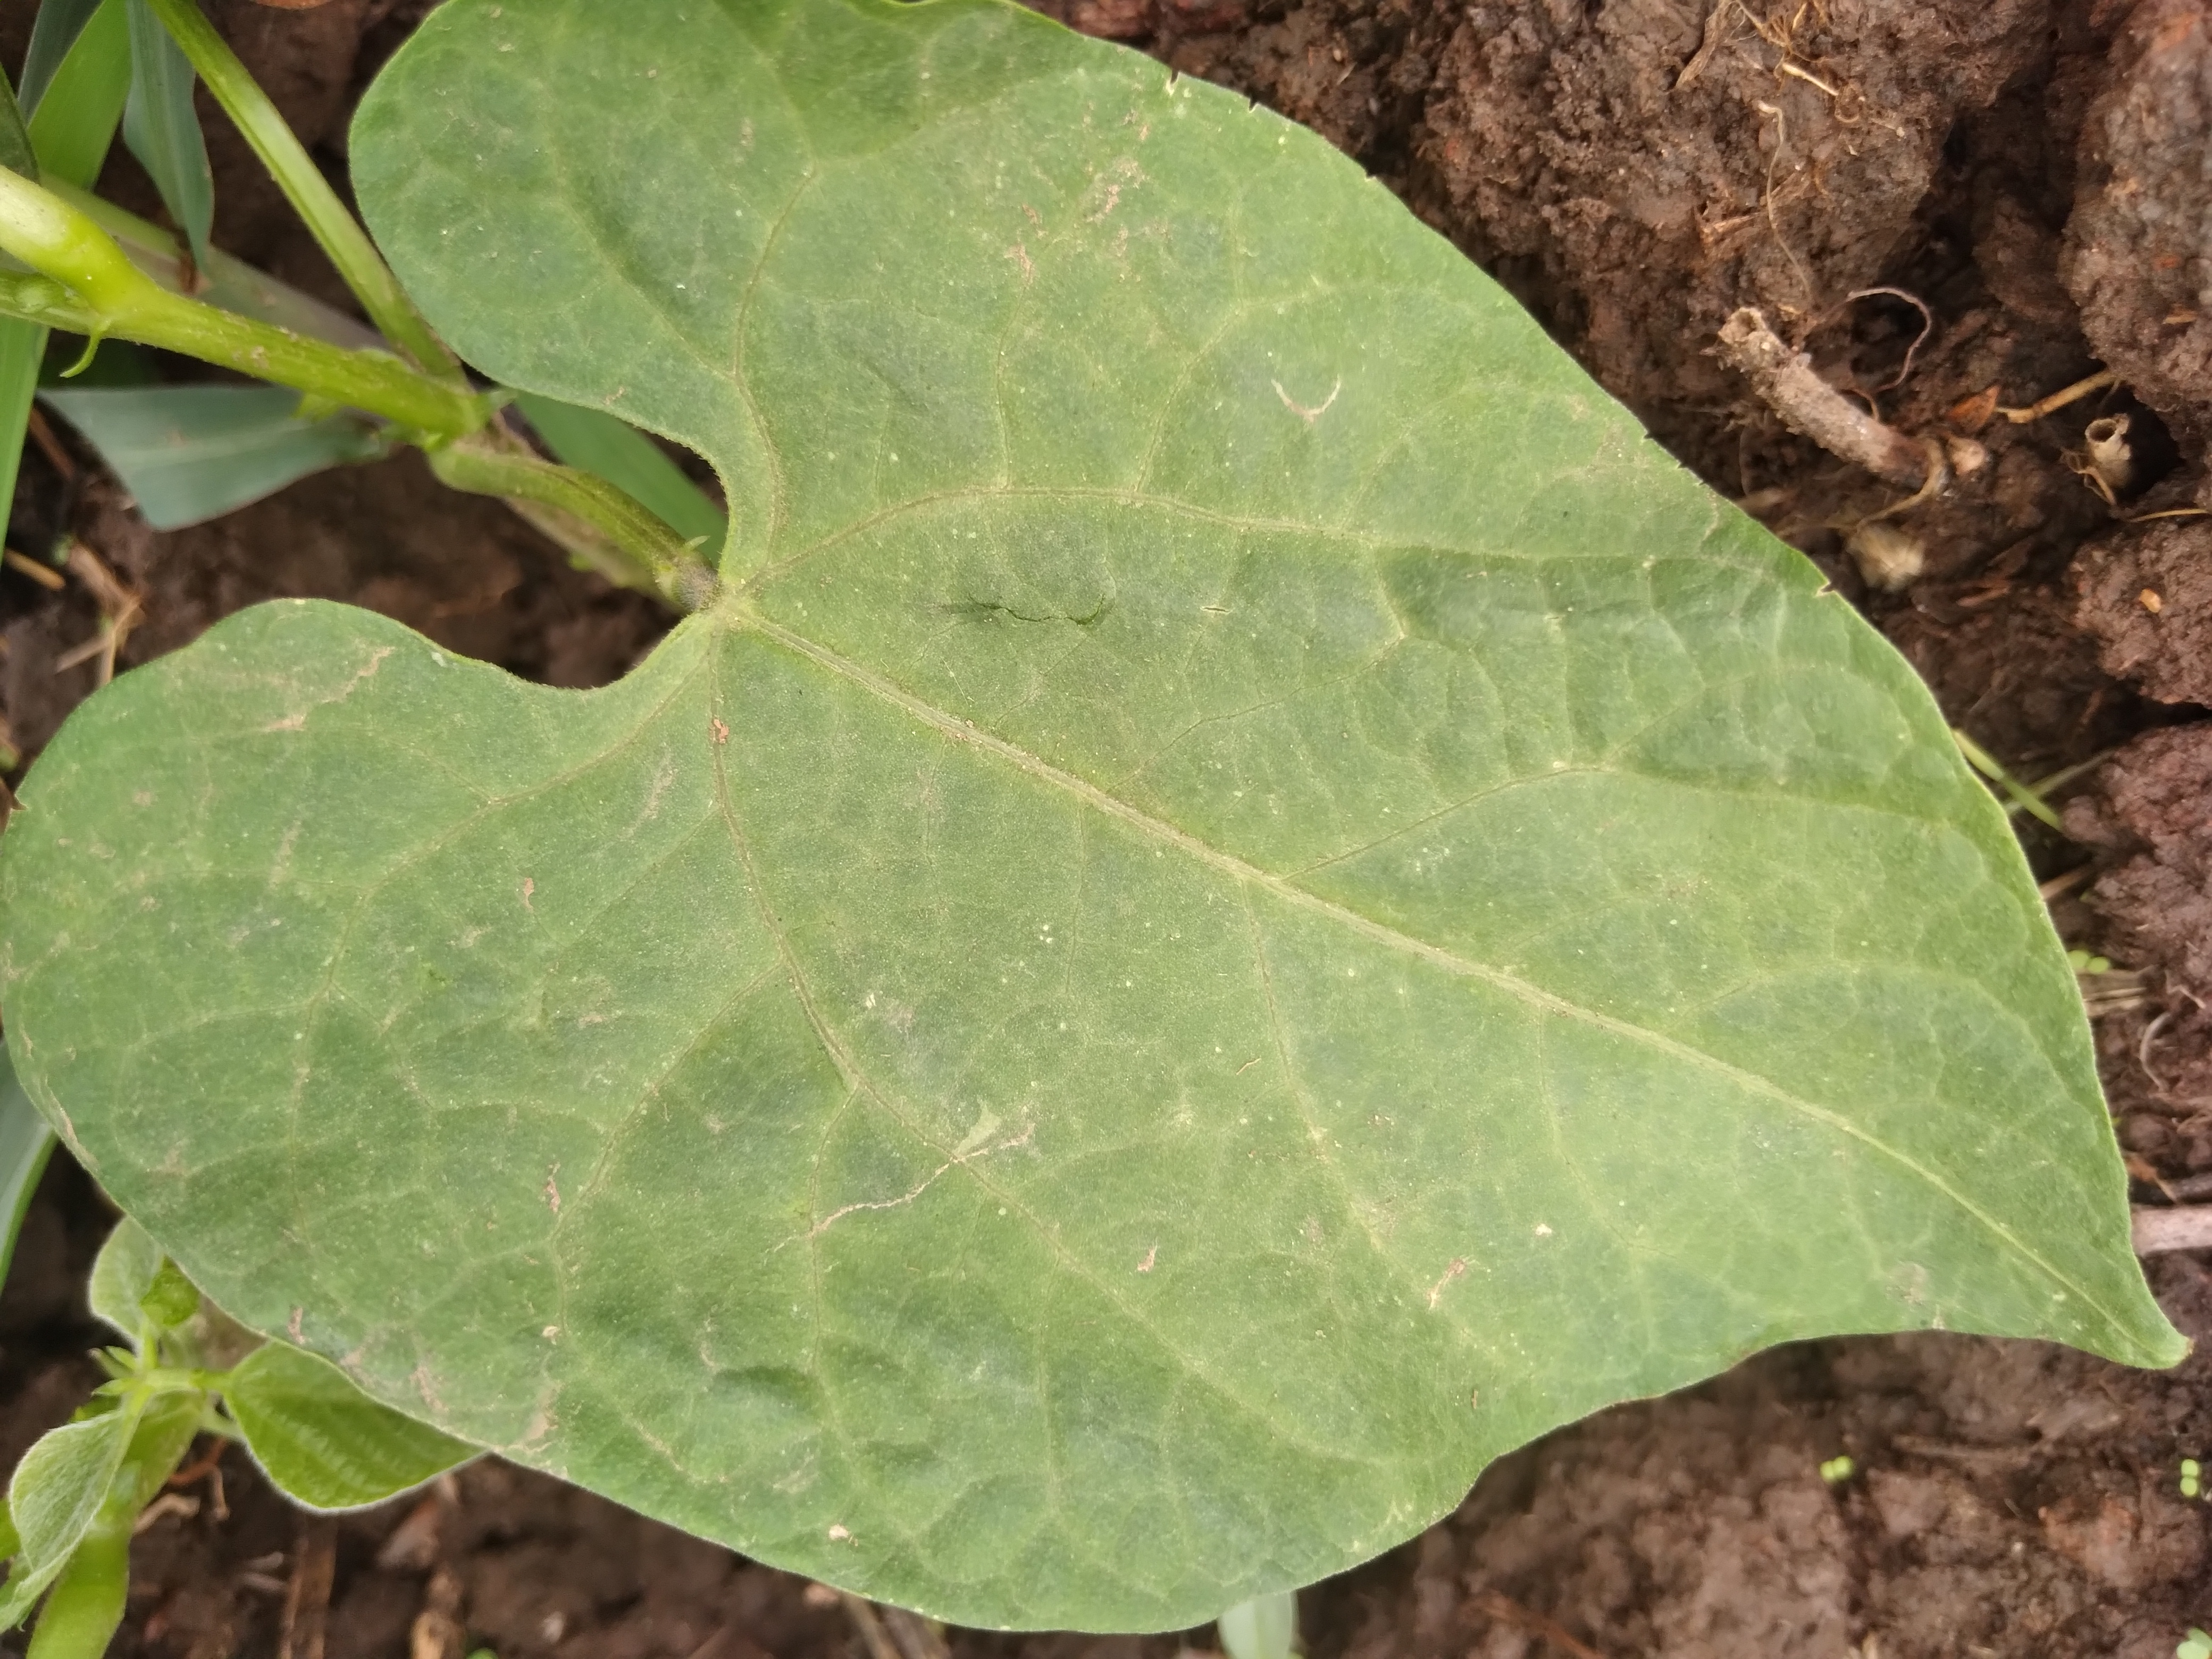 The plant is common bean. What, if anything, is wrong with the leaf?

healthy
